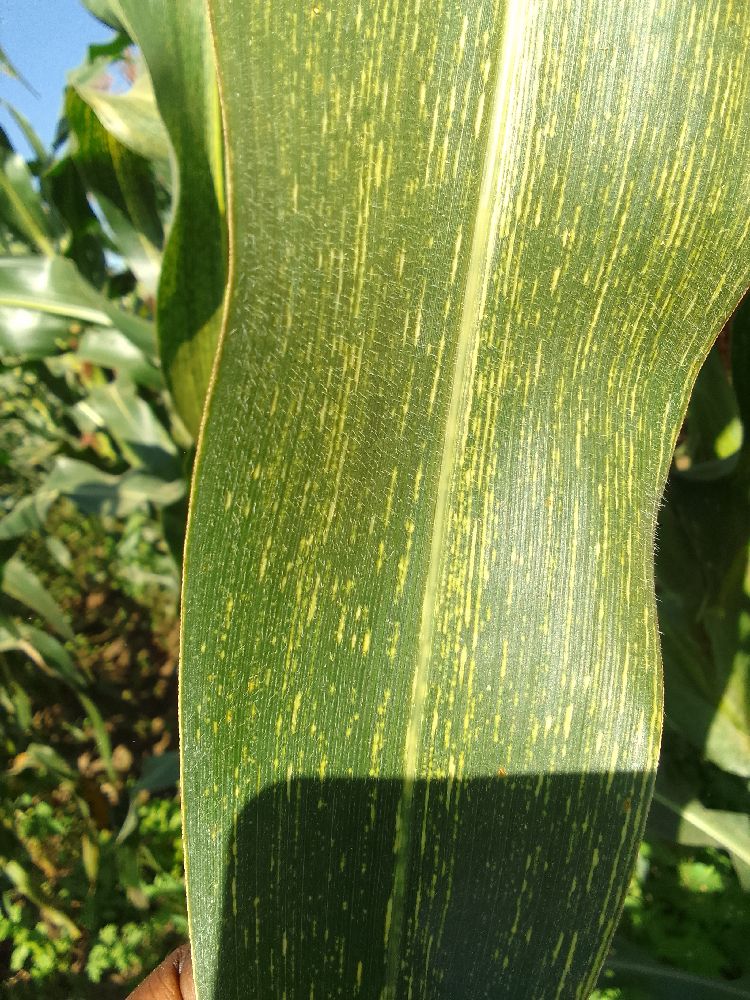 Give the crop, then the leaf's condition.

maize, maize streak virus
